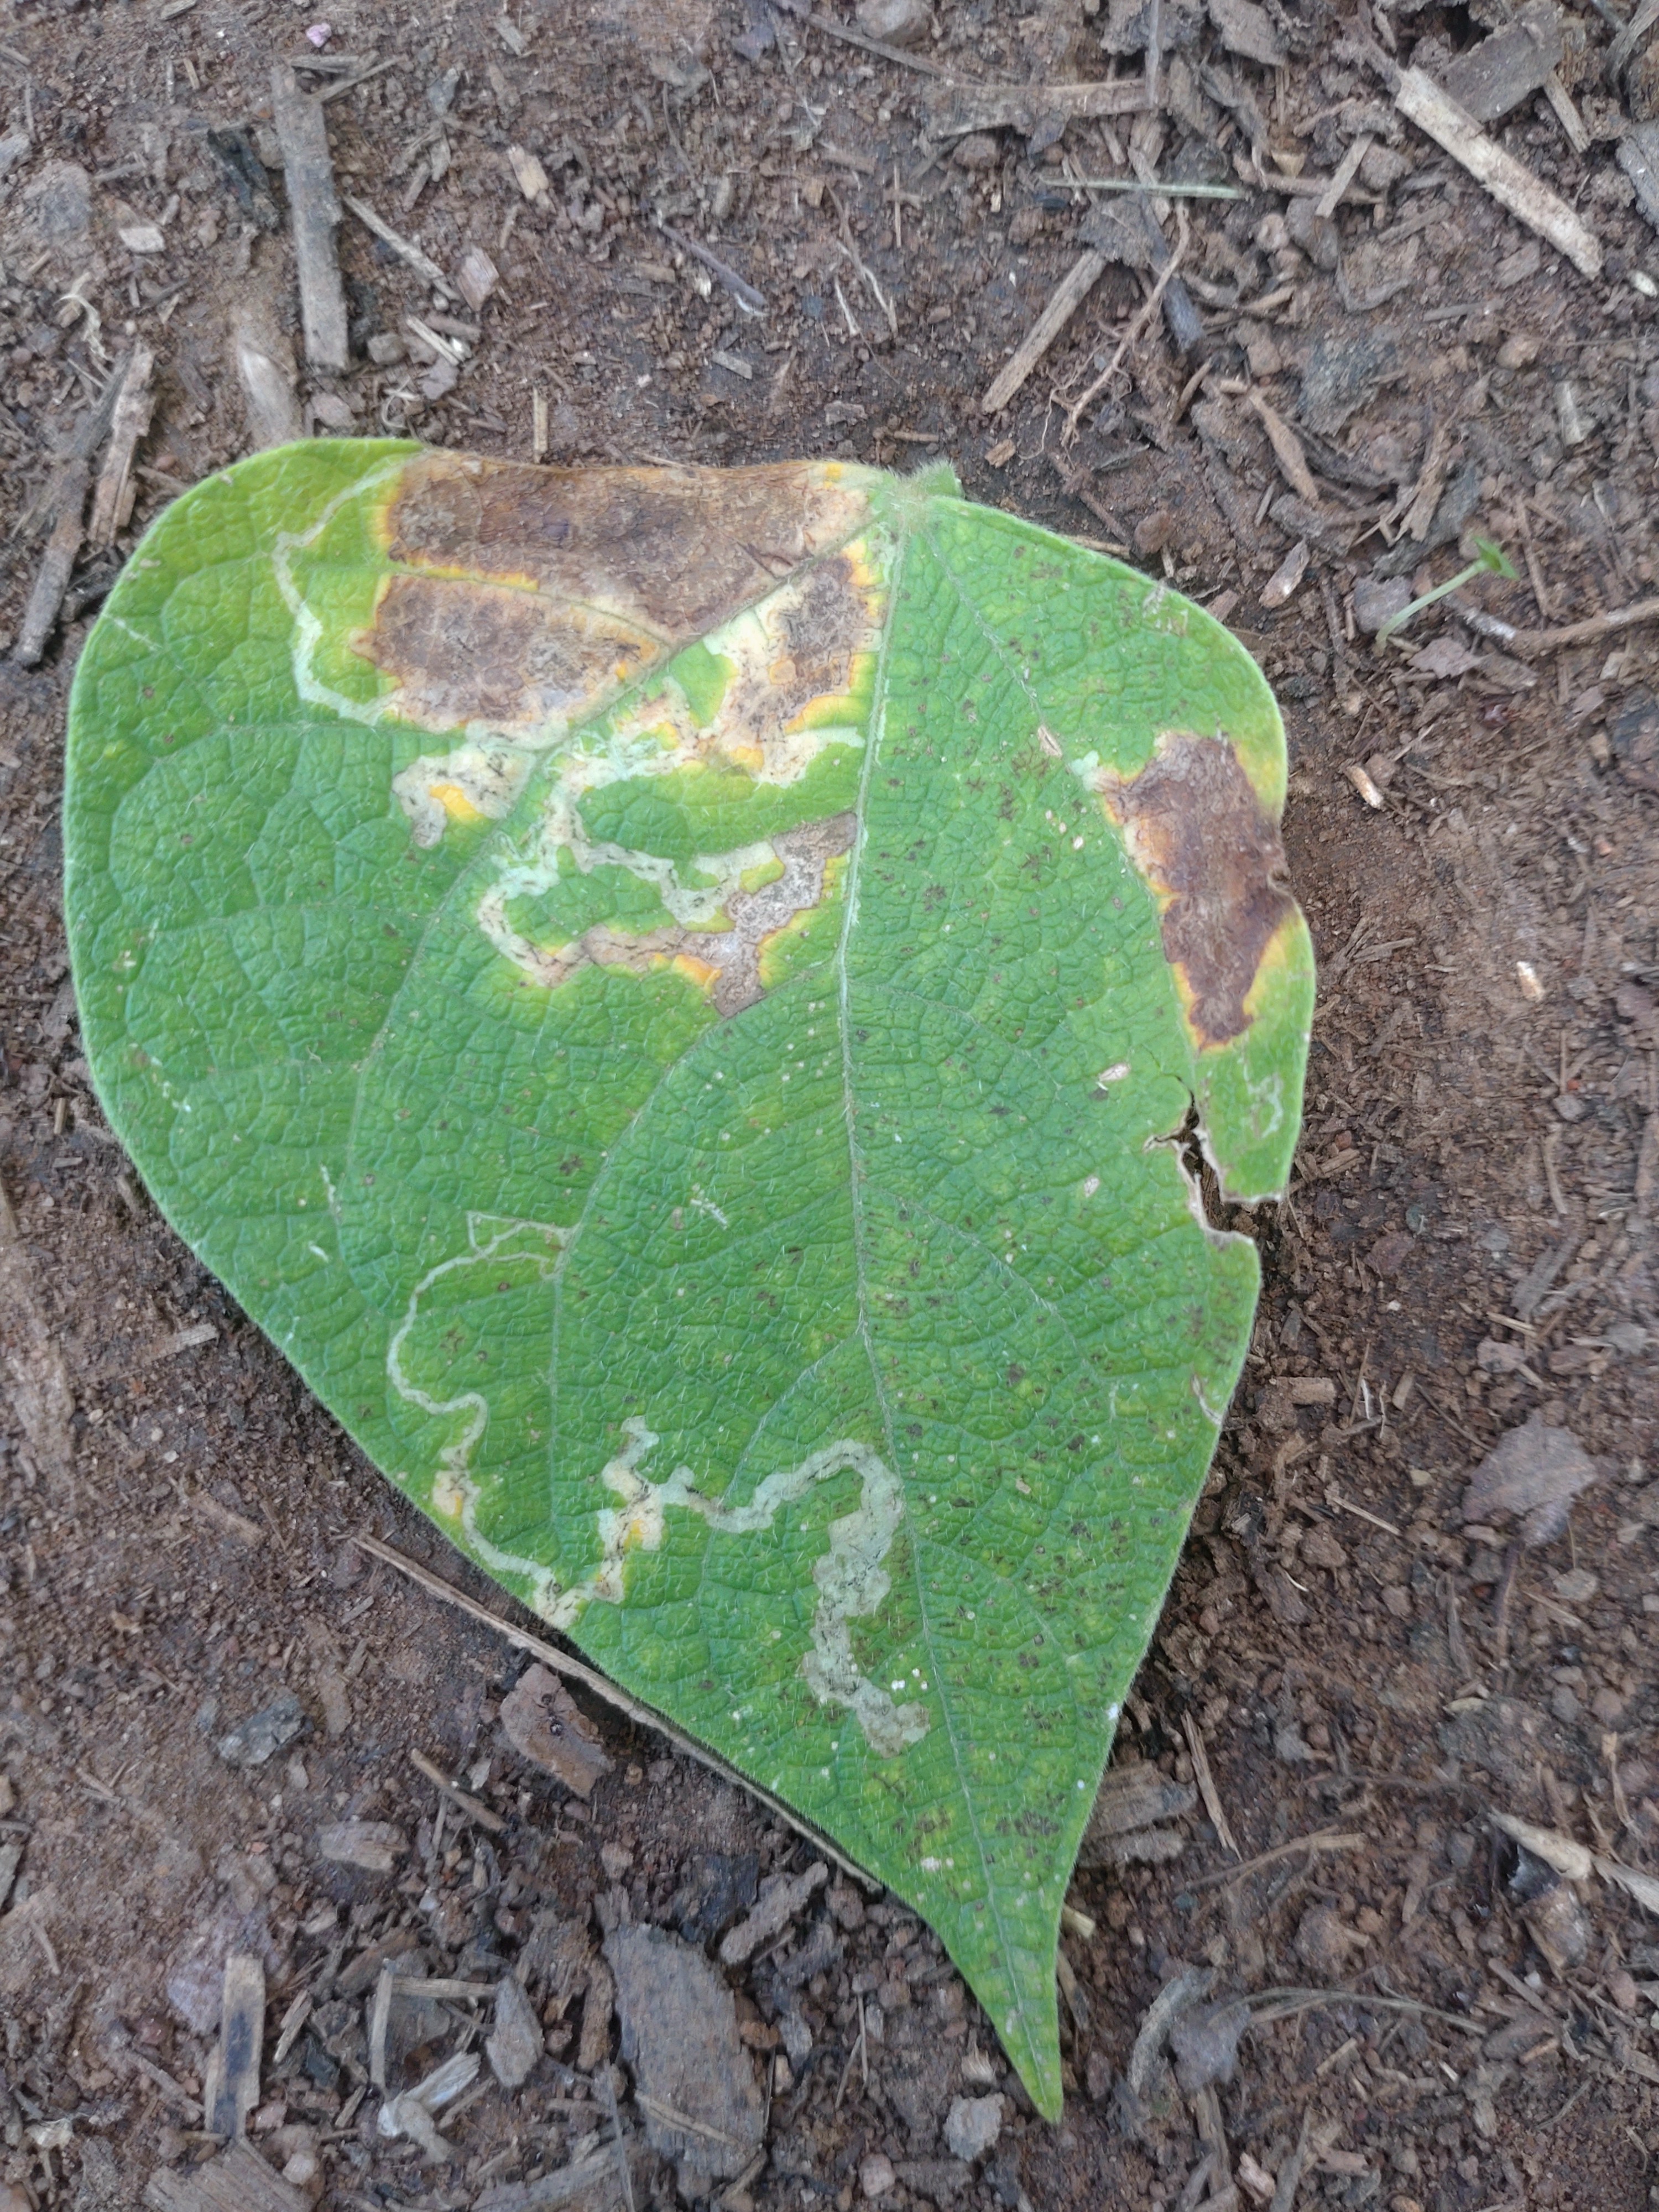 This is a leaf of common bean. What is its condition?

anthracnose
